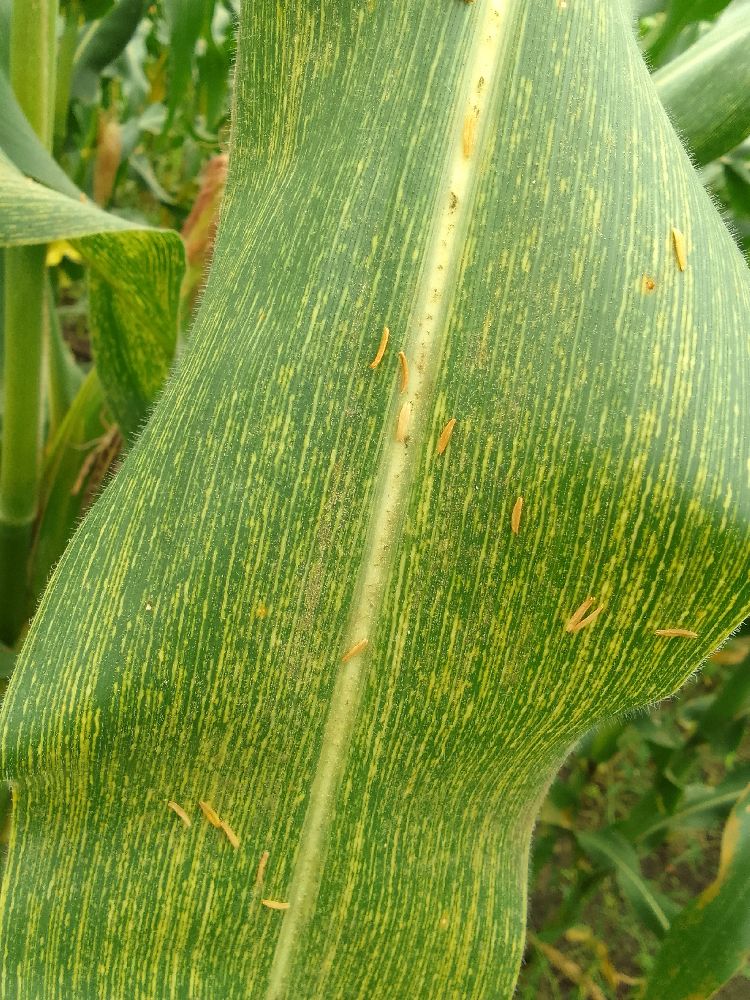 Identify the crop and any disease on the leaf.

maize, maize streak virus
